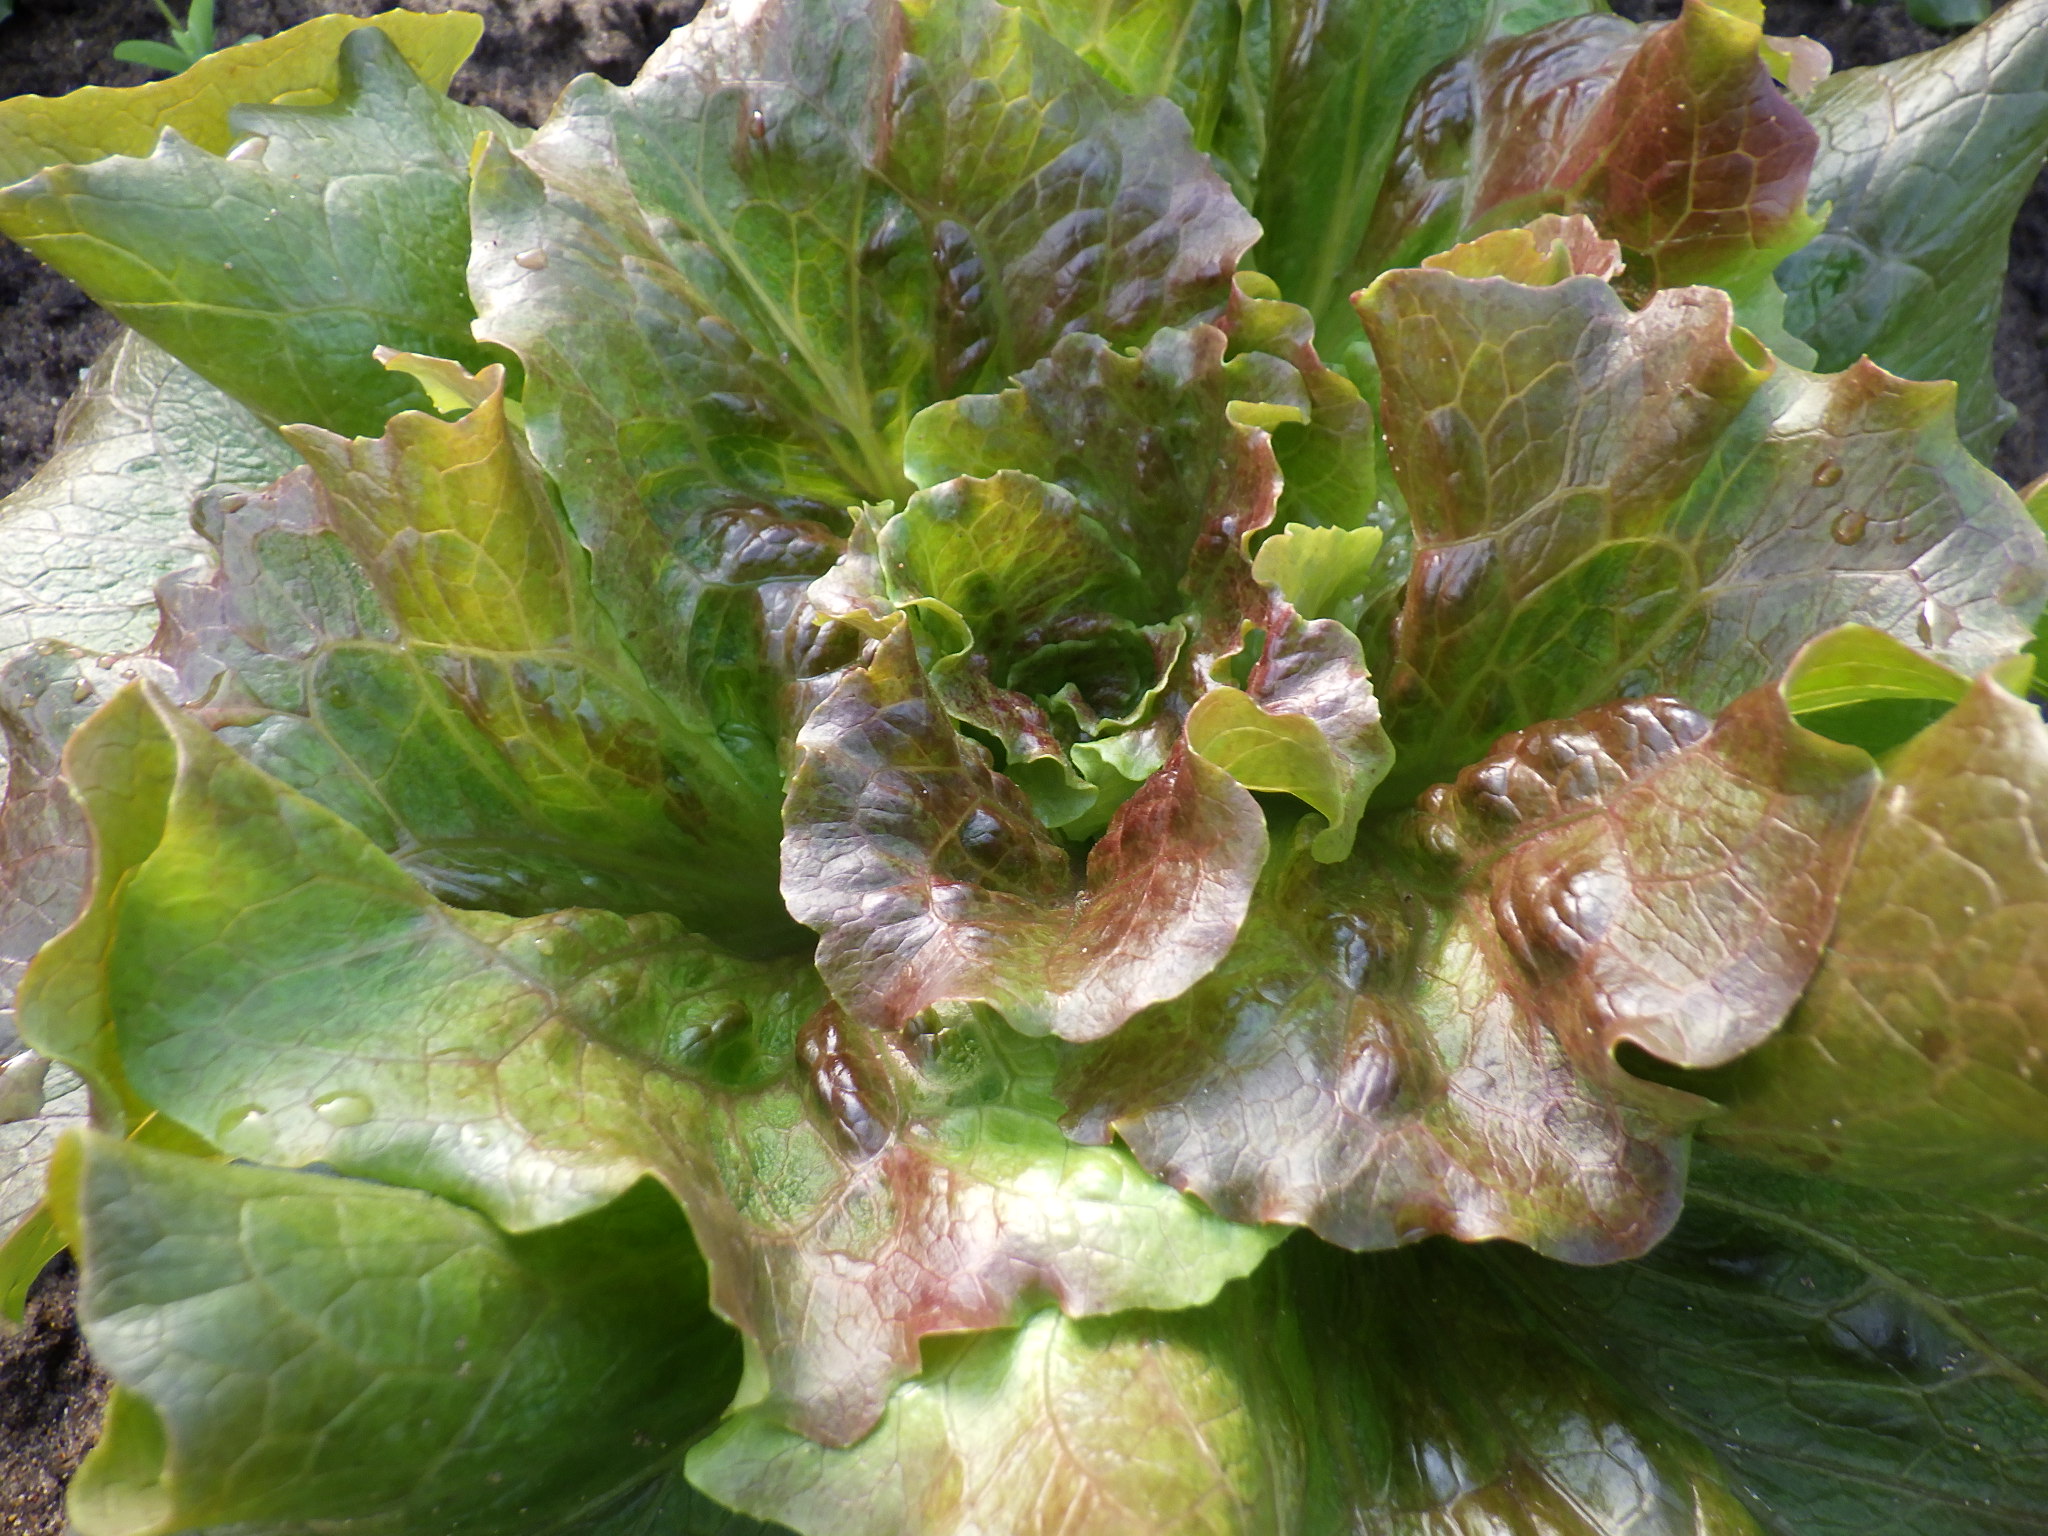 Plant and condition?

lettuce, healthy
